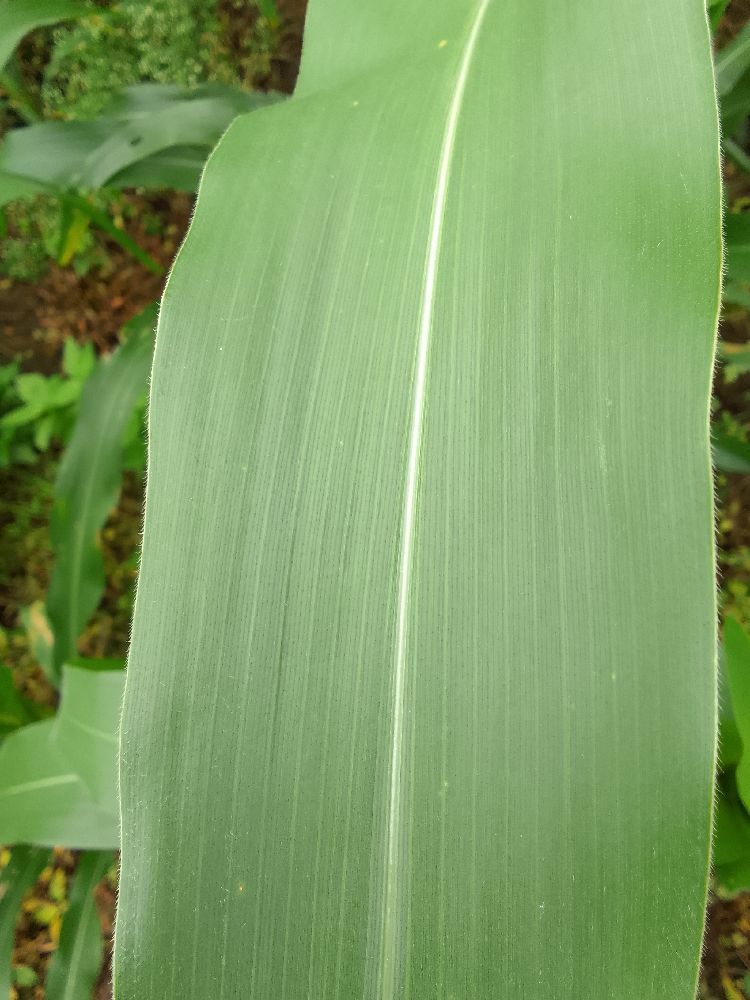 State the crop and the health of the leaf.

maize, healthy
